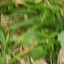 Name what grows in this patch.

grass
